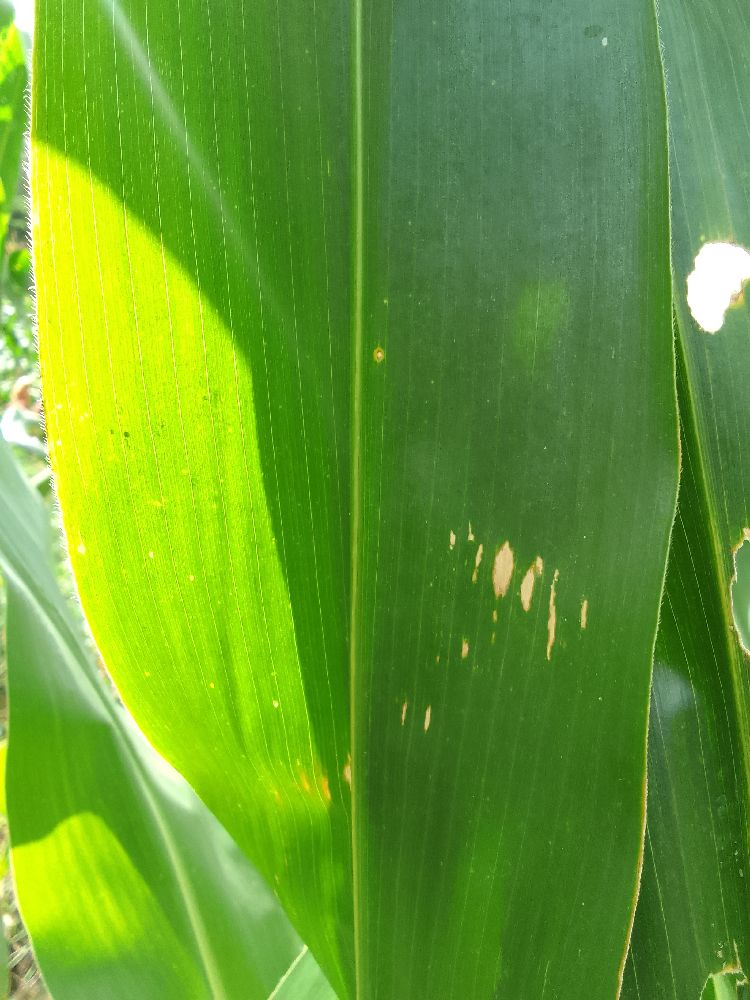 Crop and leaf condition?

maize, healthy
